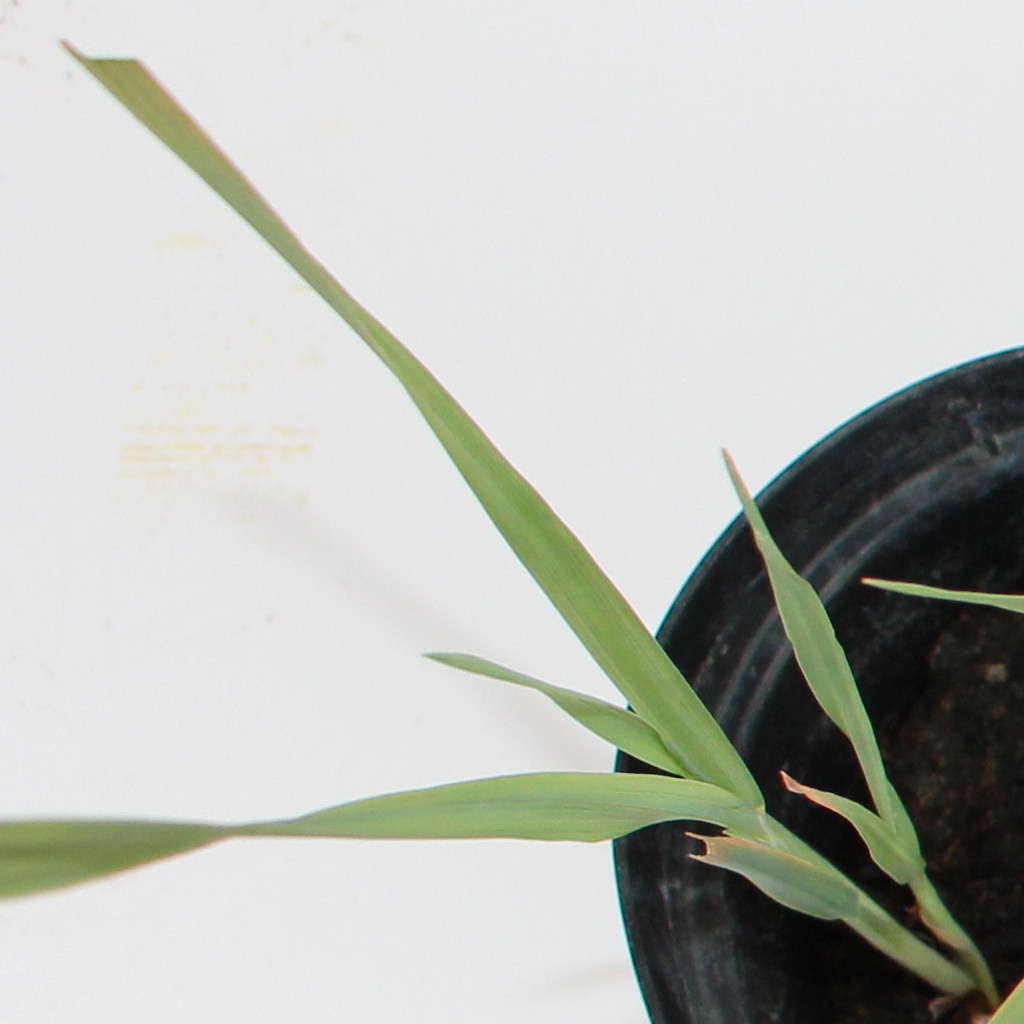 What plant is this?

Avena sterilis
